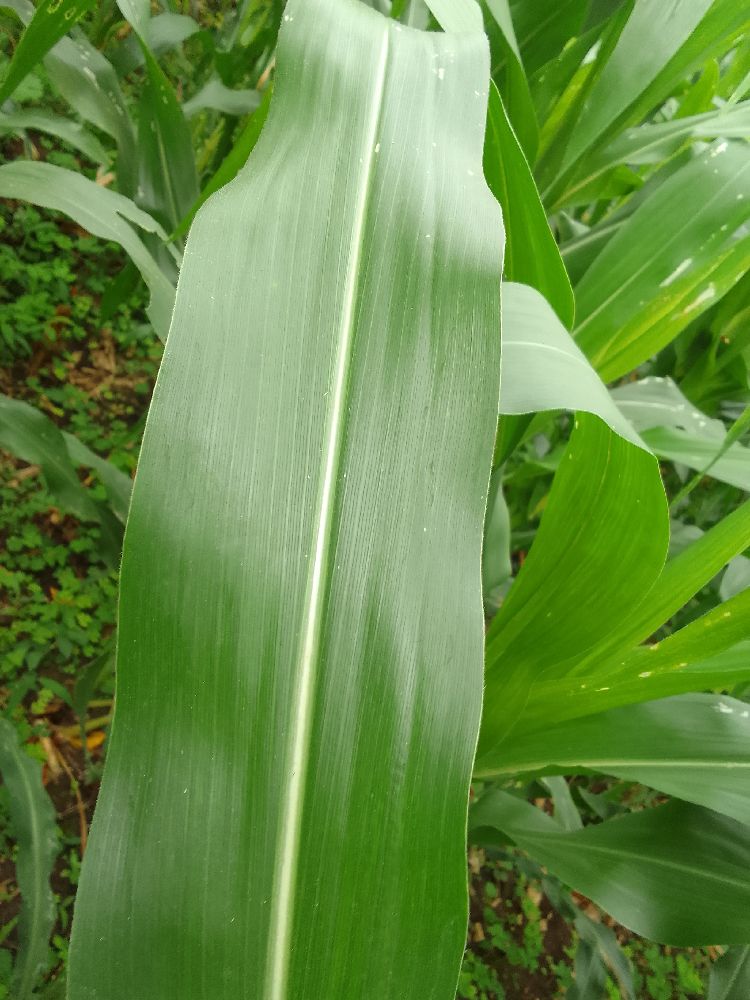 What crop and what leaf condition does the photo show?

maize, healthy
